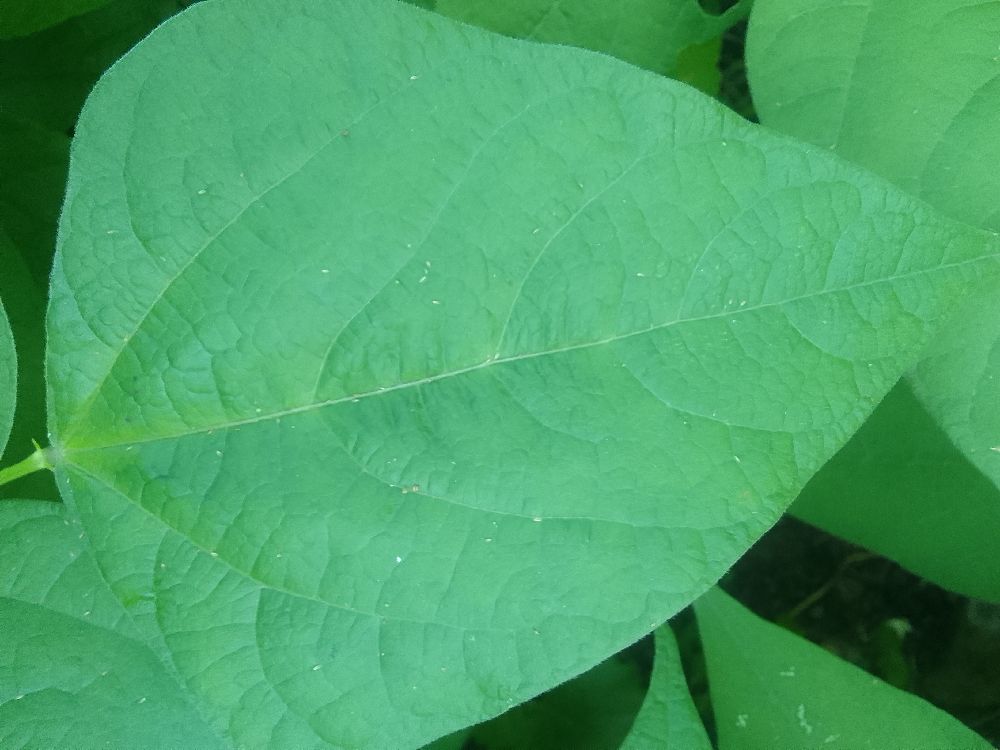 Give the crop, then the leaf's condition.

common bean, healthy
